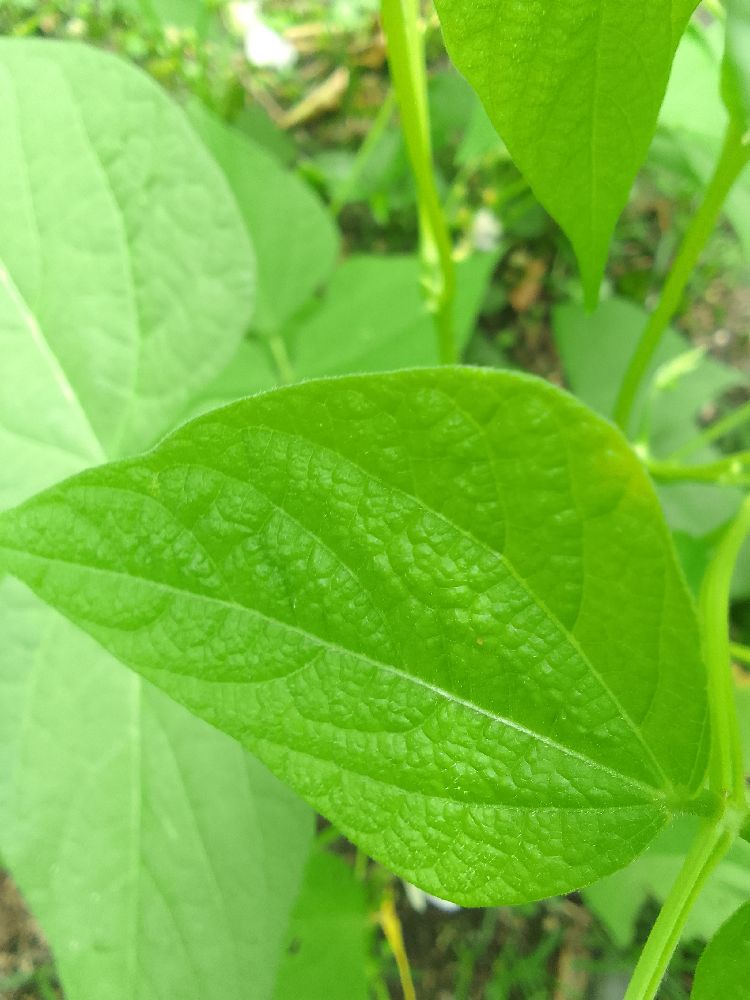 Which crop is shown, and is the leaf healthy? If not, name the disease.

common bean, healthy
